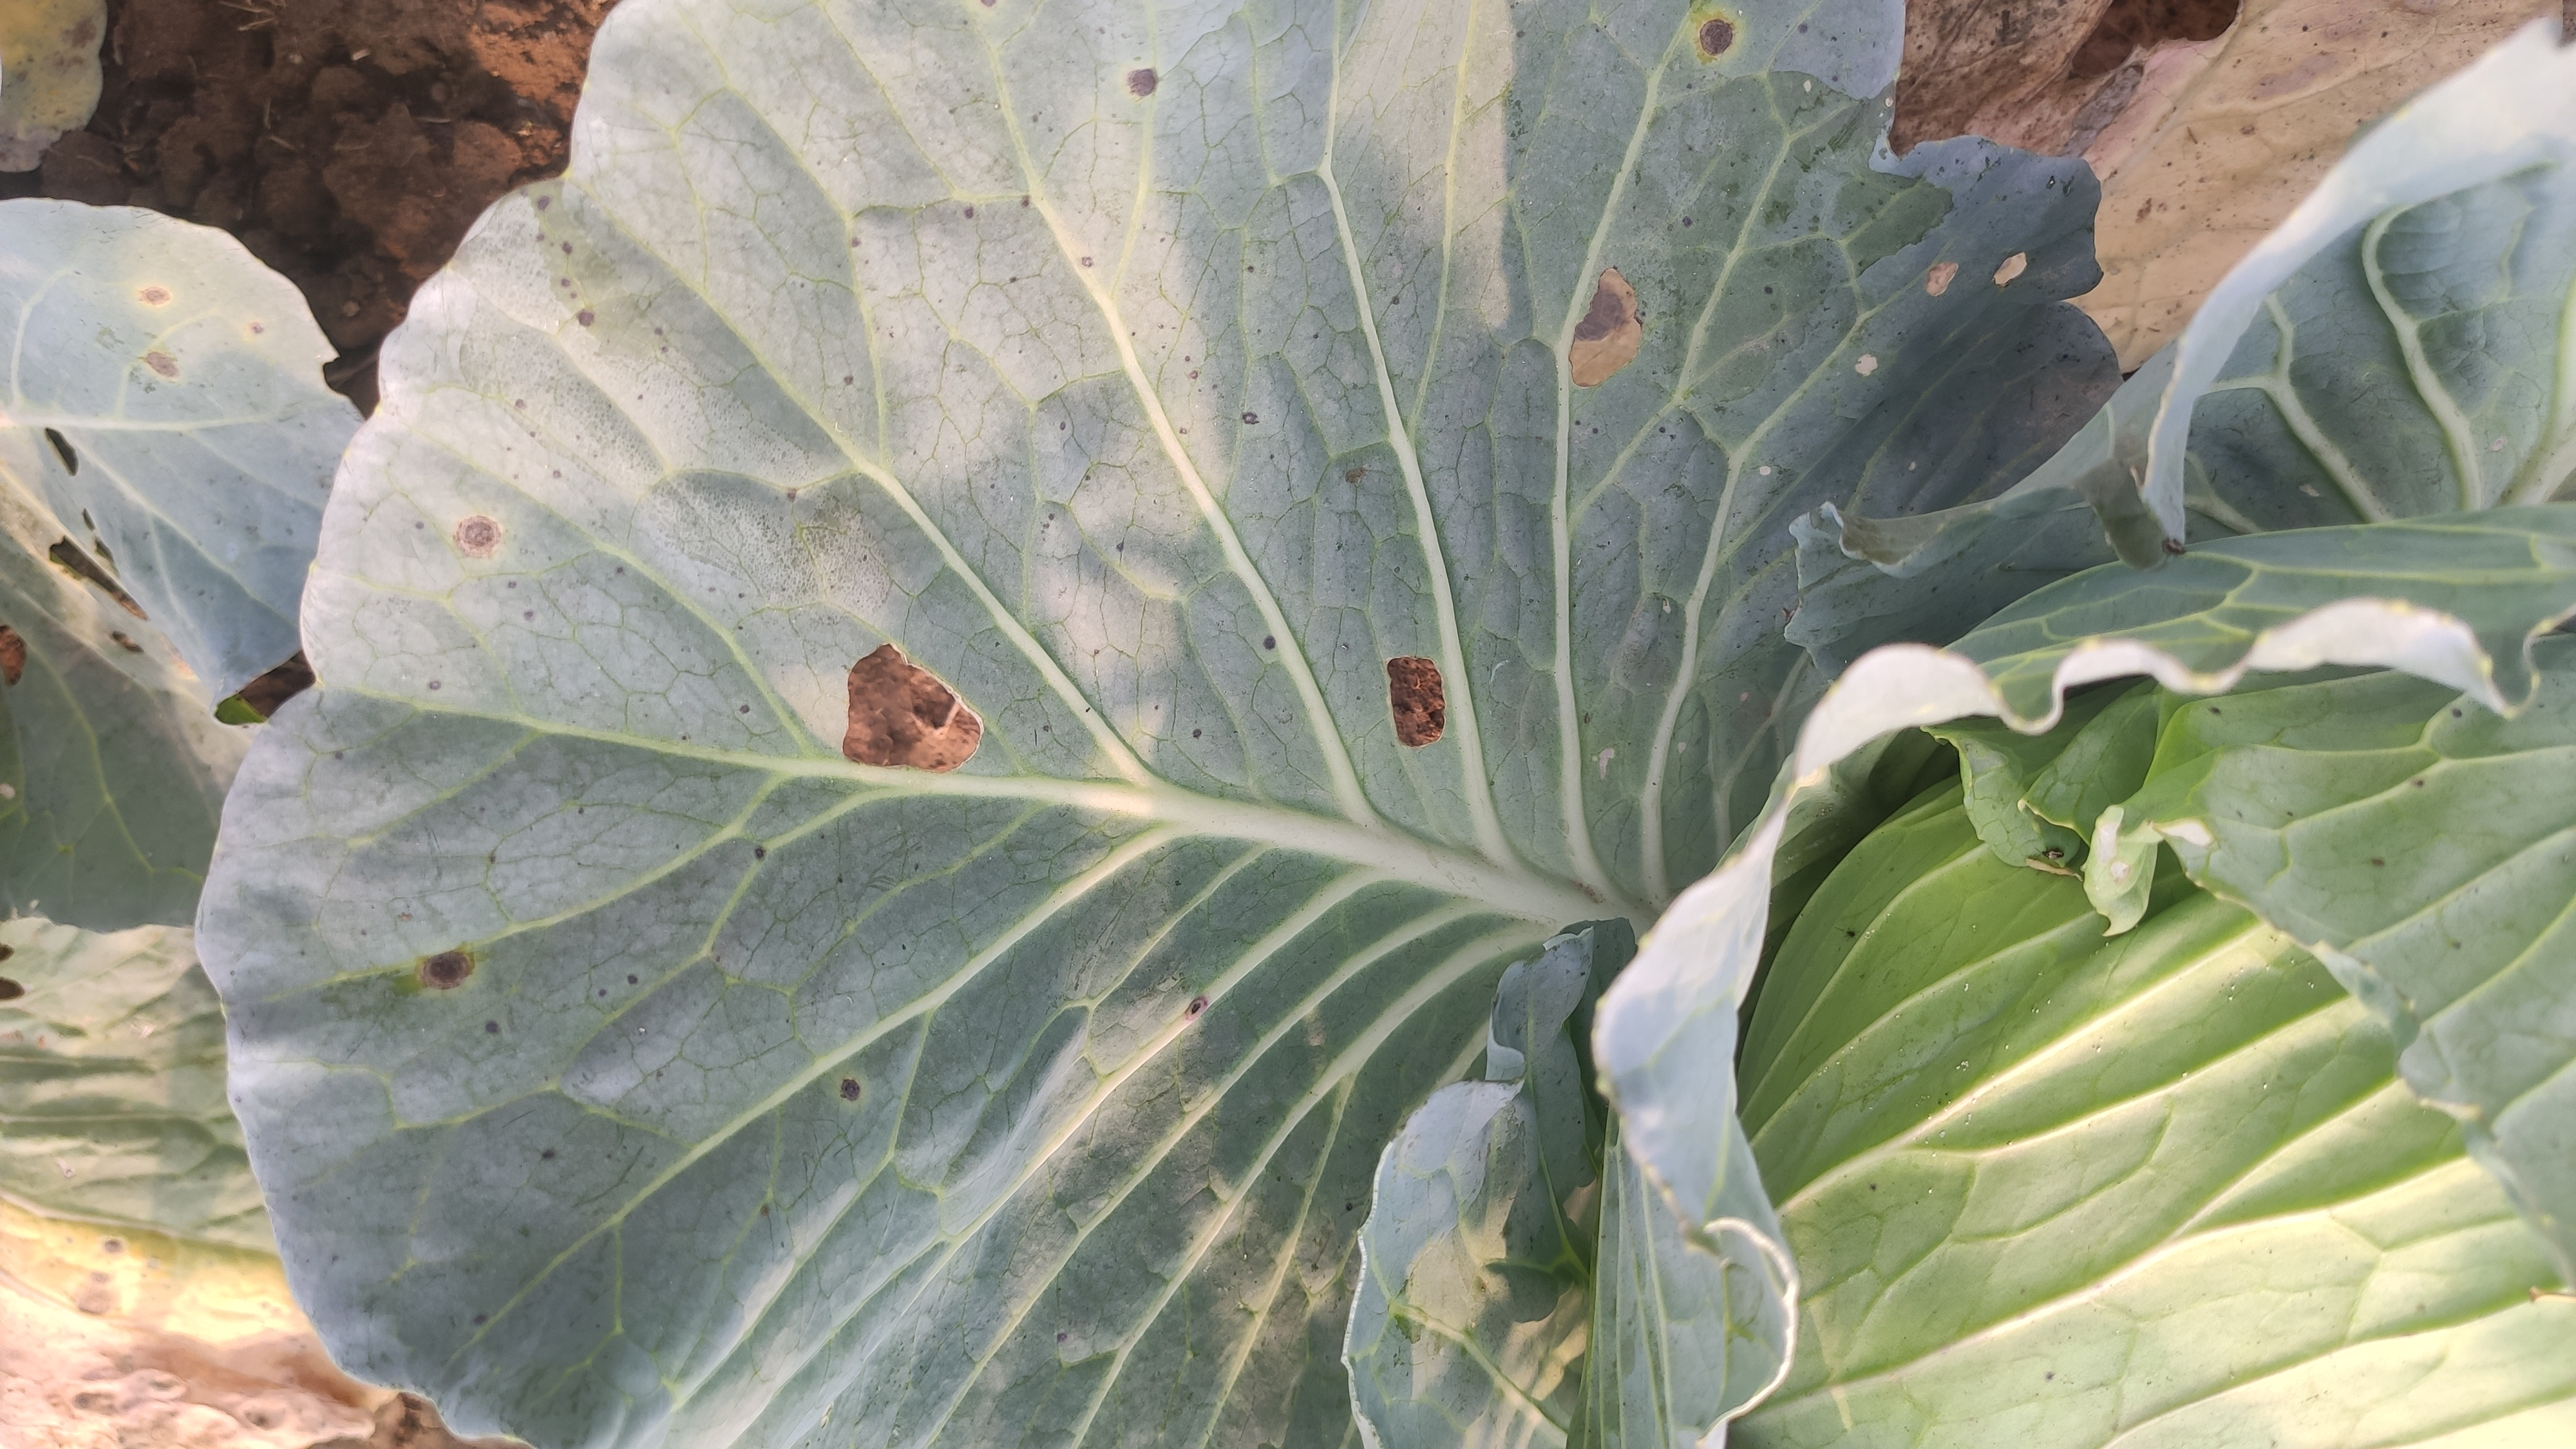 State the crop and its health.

cabbage, alternaria
